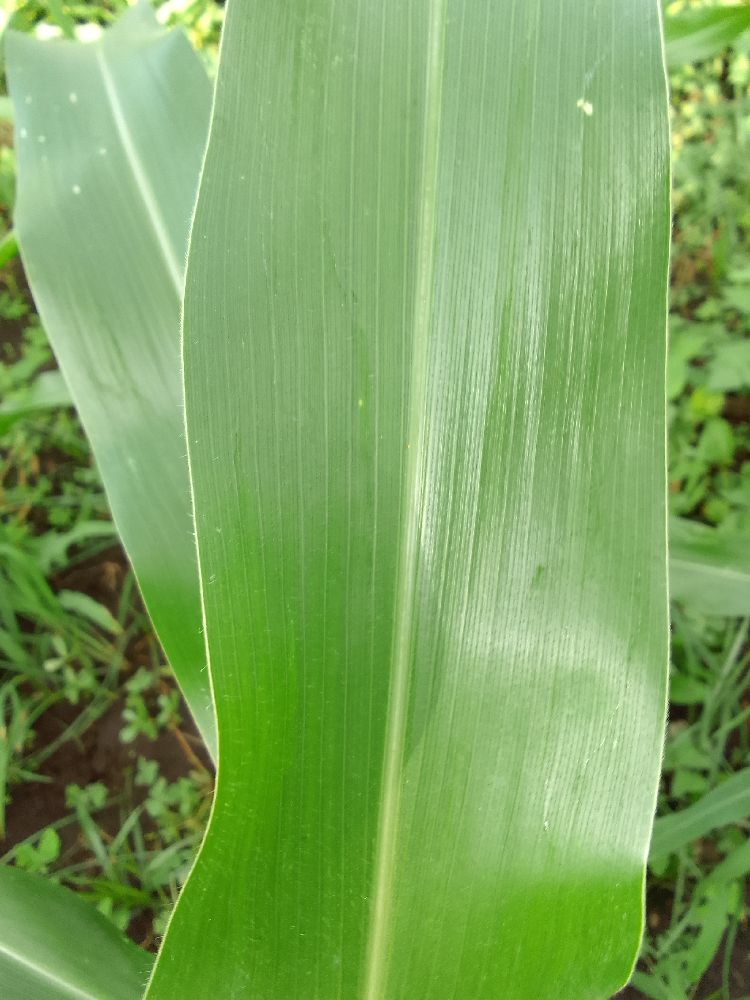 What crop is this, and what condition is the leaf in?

maize, healthy
